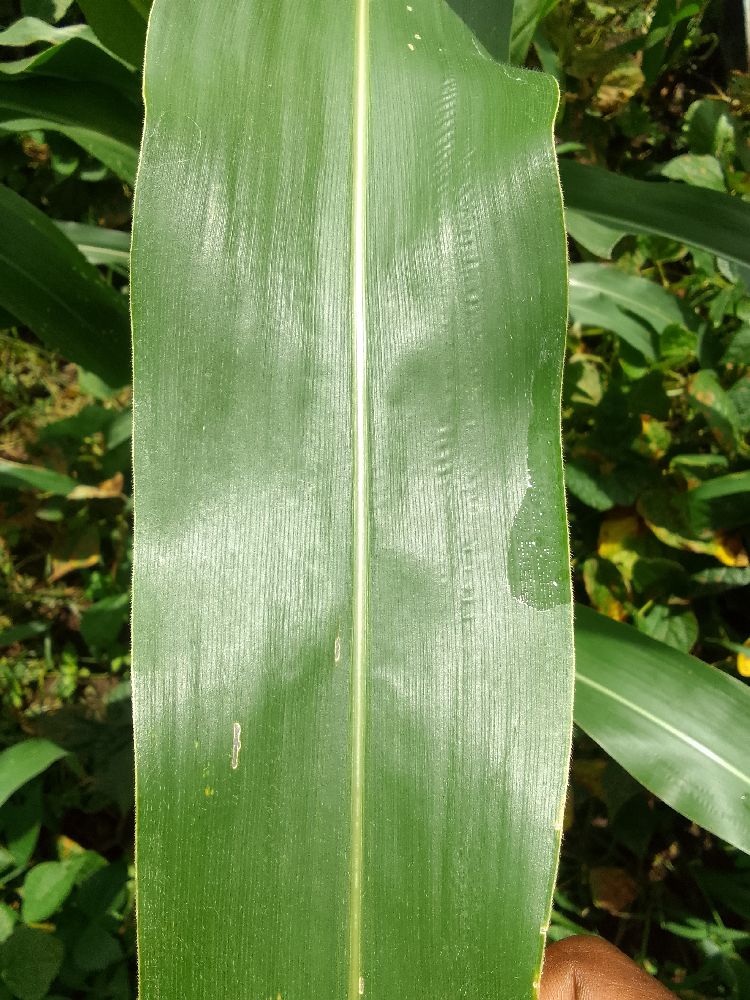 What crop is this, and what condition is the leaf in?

maize, healthy
